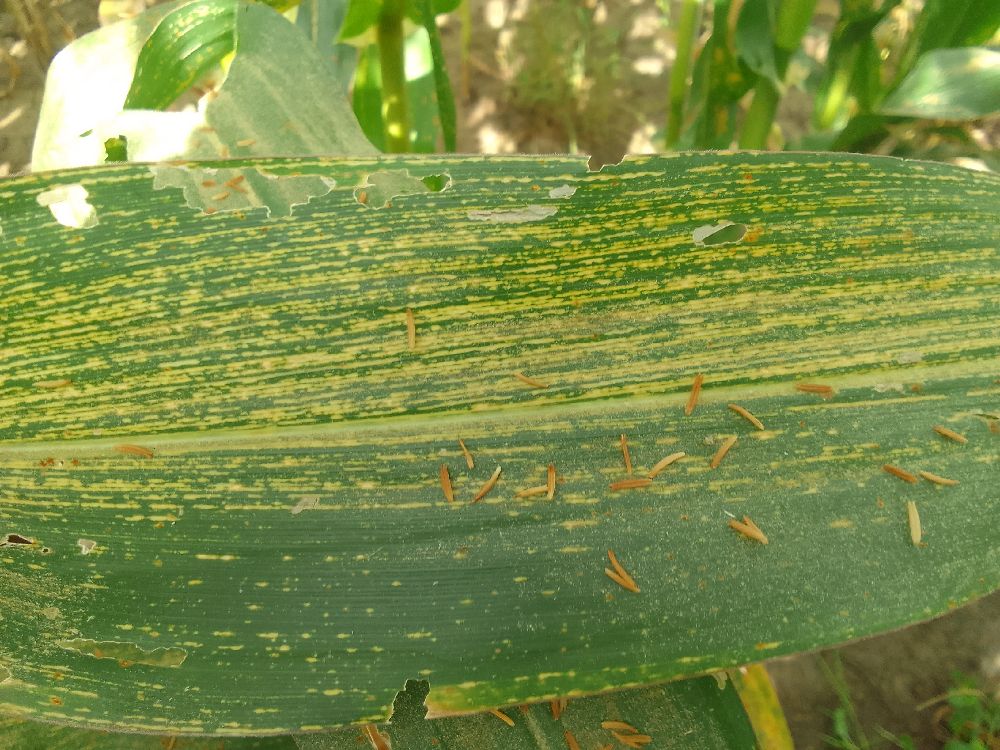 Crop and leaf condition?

maize, maize streak virus
